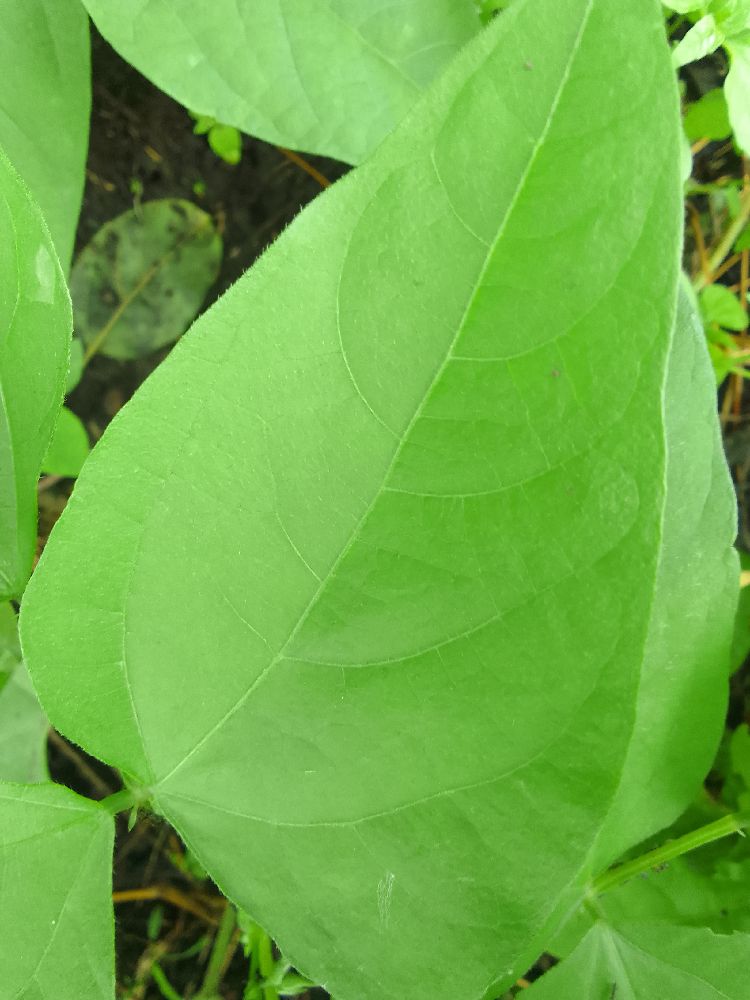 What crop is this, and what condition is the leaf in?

common bean, healthy
